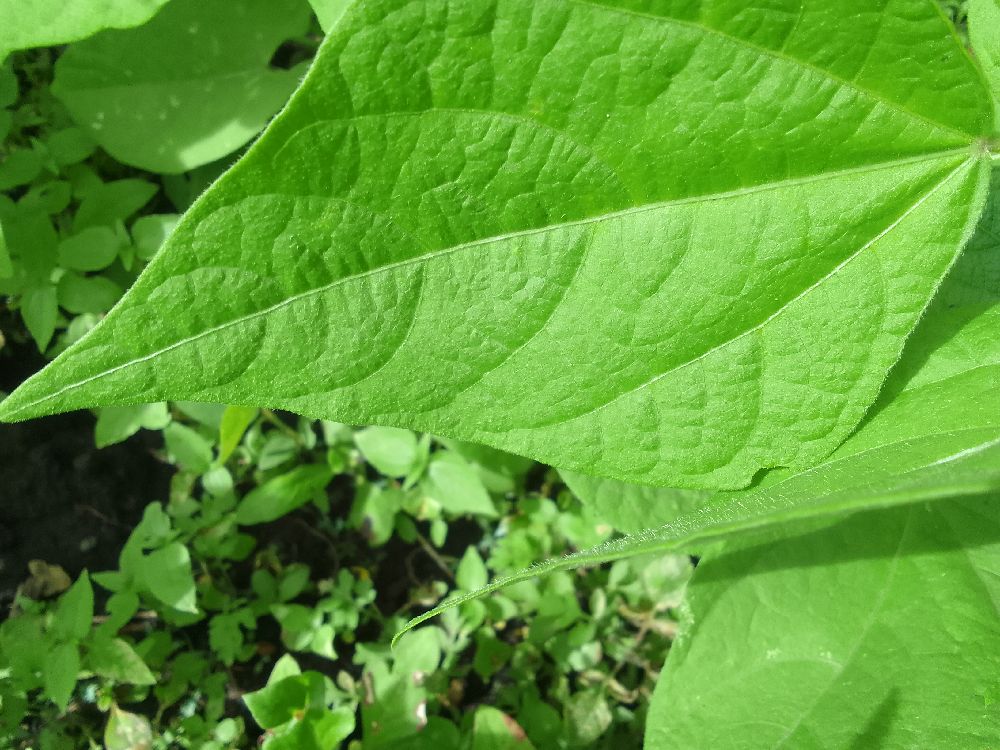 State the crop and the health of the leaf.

common bean, healthy
